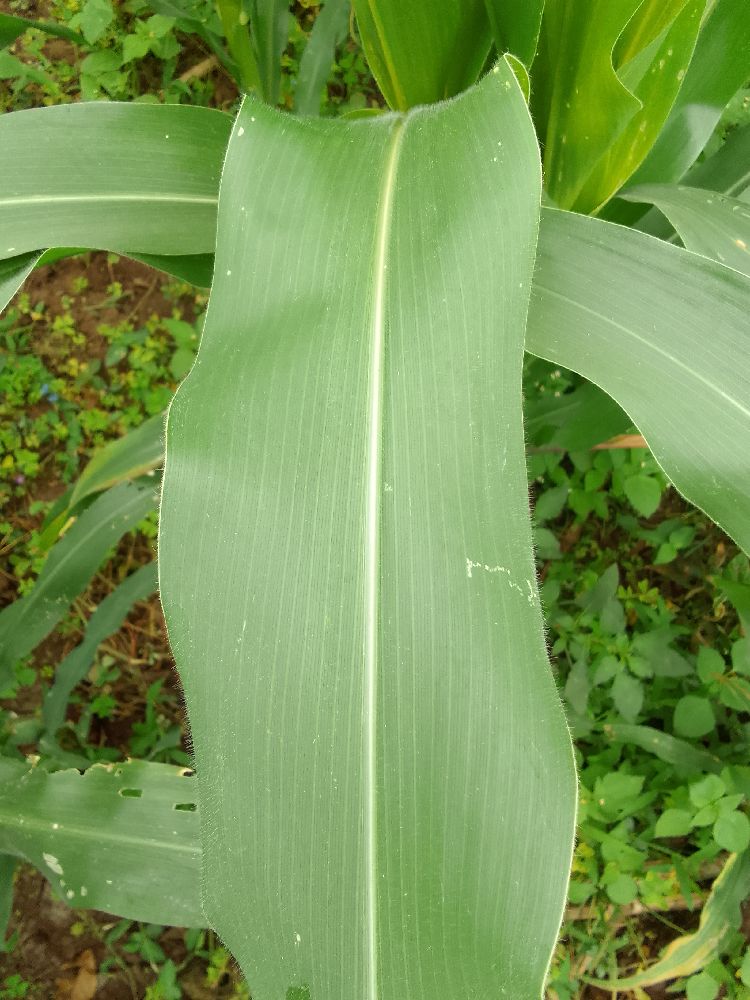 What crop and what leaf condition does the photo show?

maize, healthy
